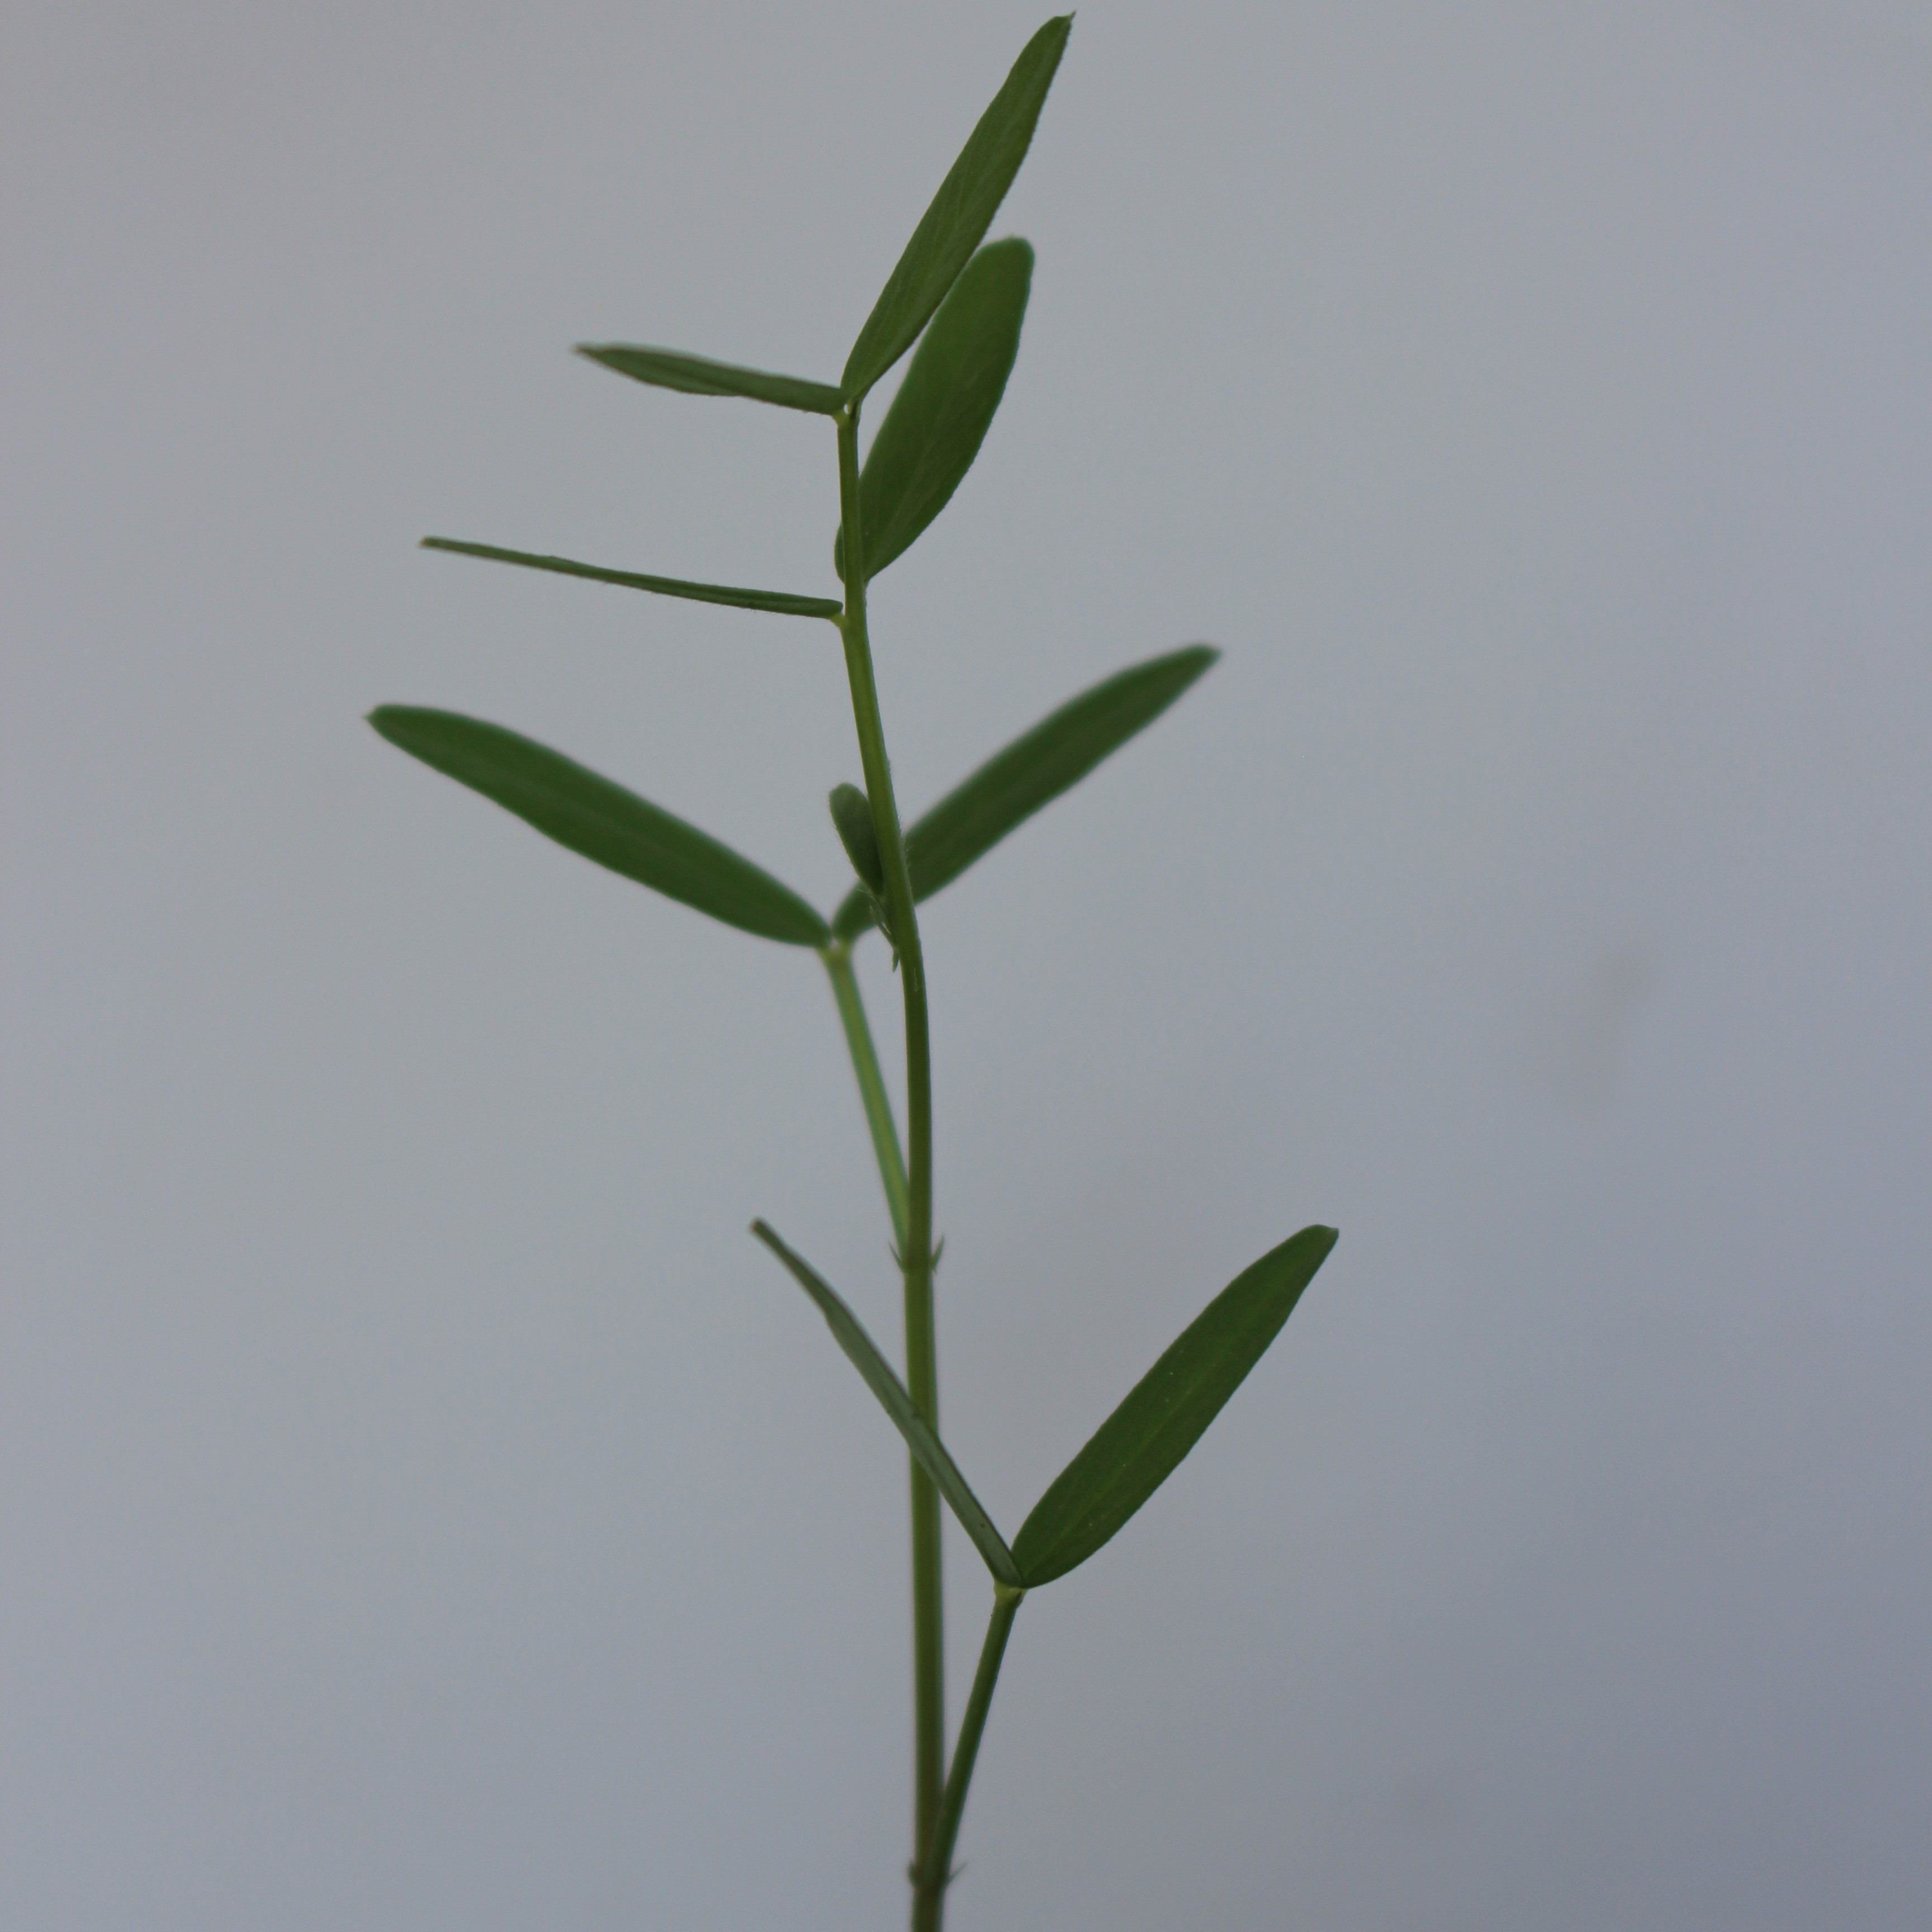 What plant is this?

Vicia sativa
